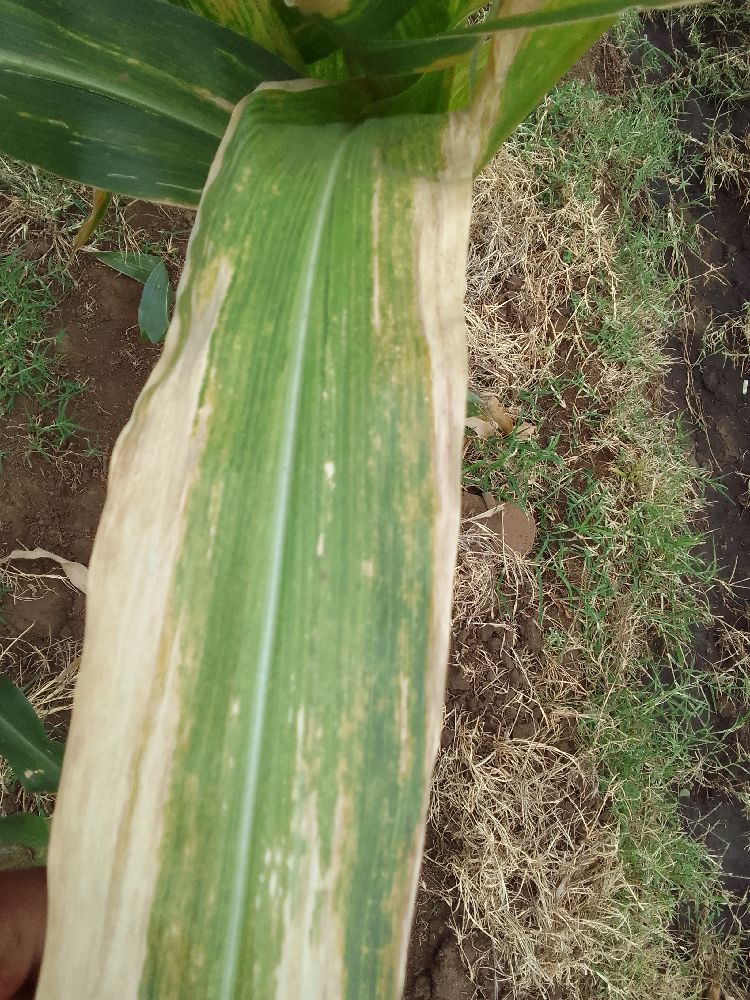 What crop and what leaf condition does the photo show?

maize, maize lethal necrosis
